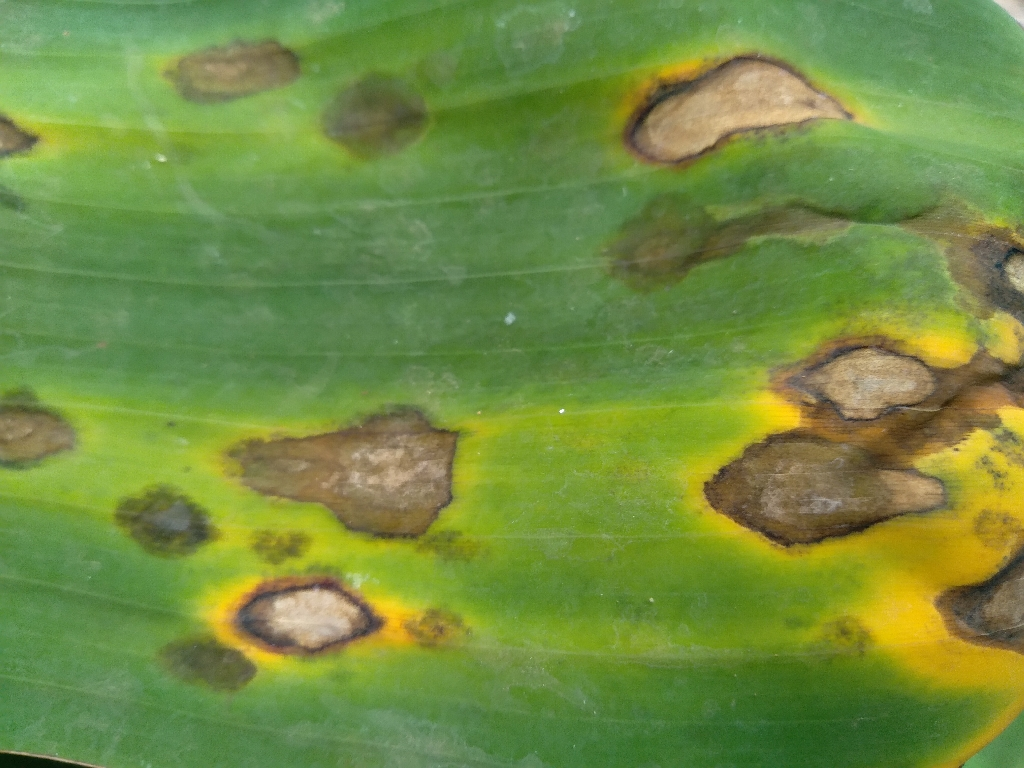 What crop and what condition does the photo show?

banana, black sigatoka
